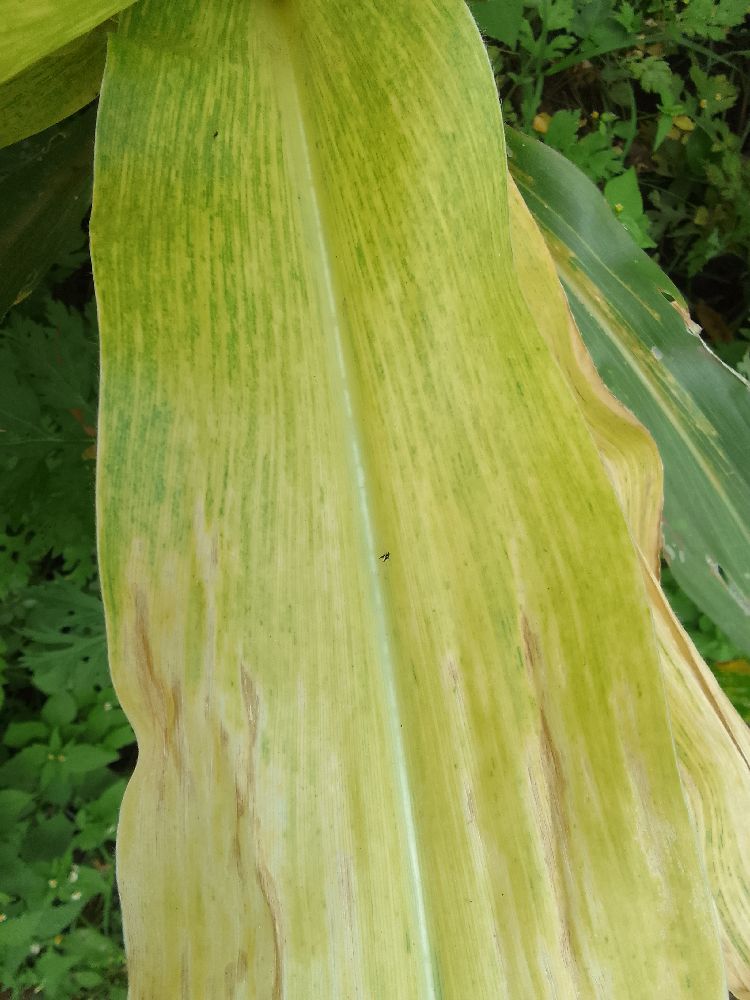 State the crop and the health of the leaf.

maize, maize lethal necrosis
